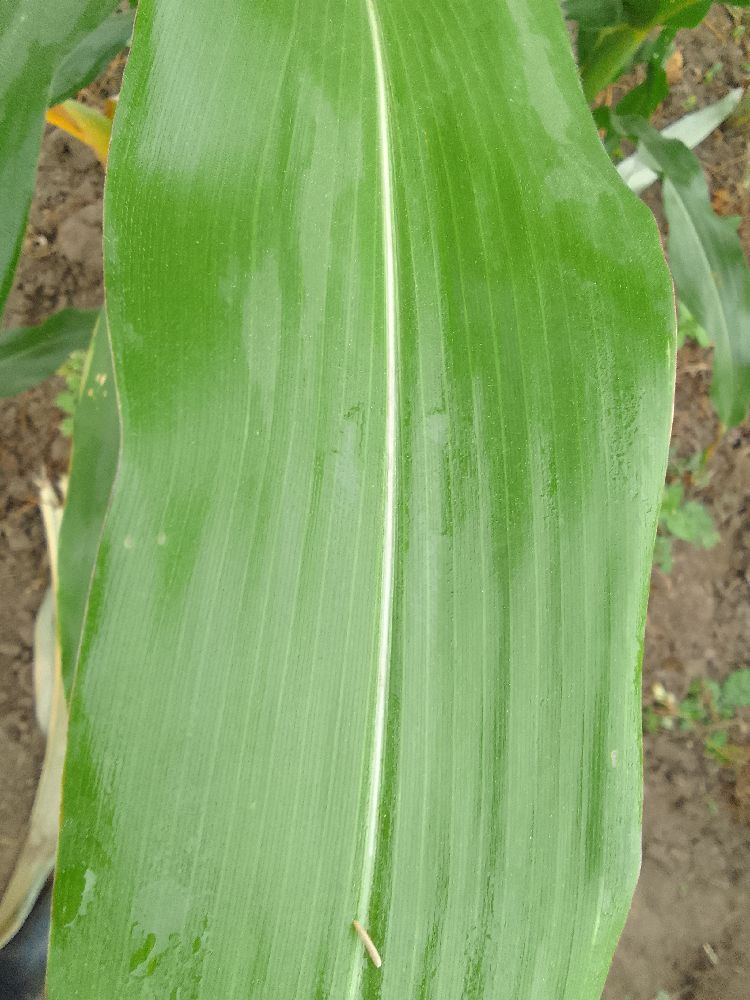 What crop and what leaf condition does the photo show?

maize, healthy
